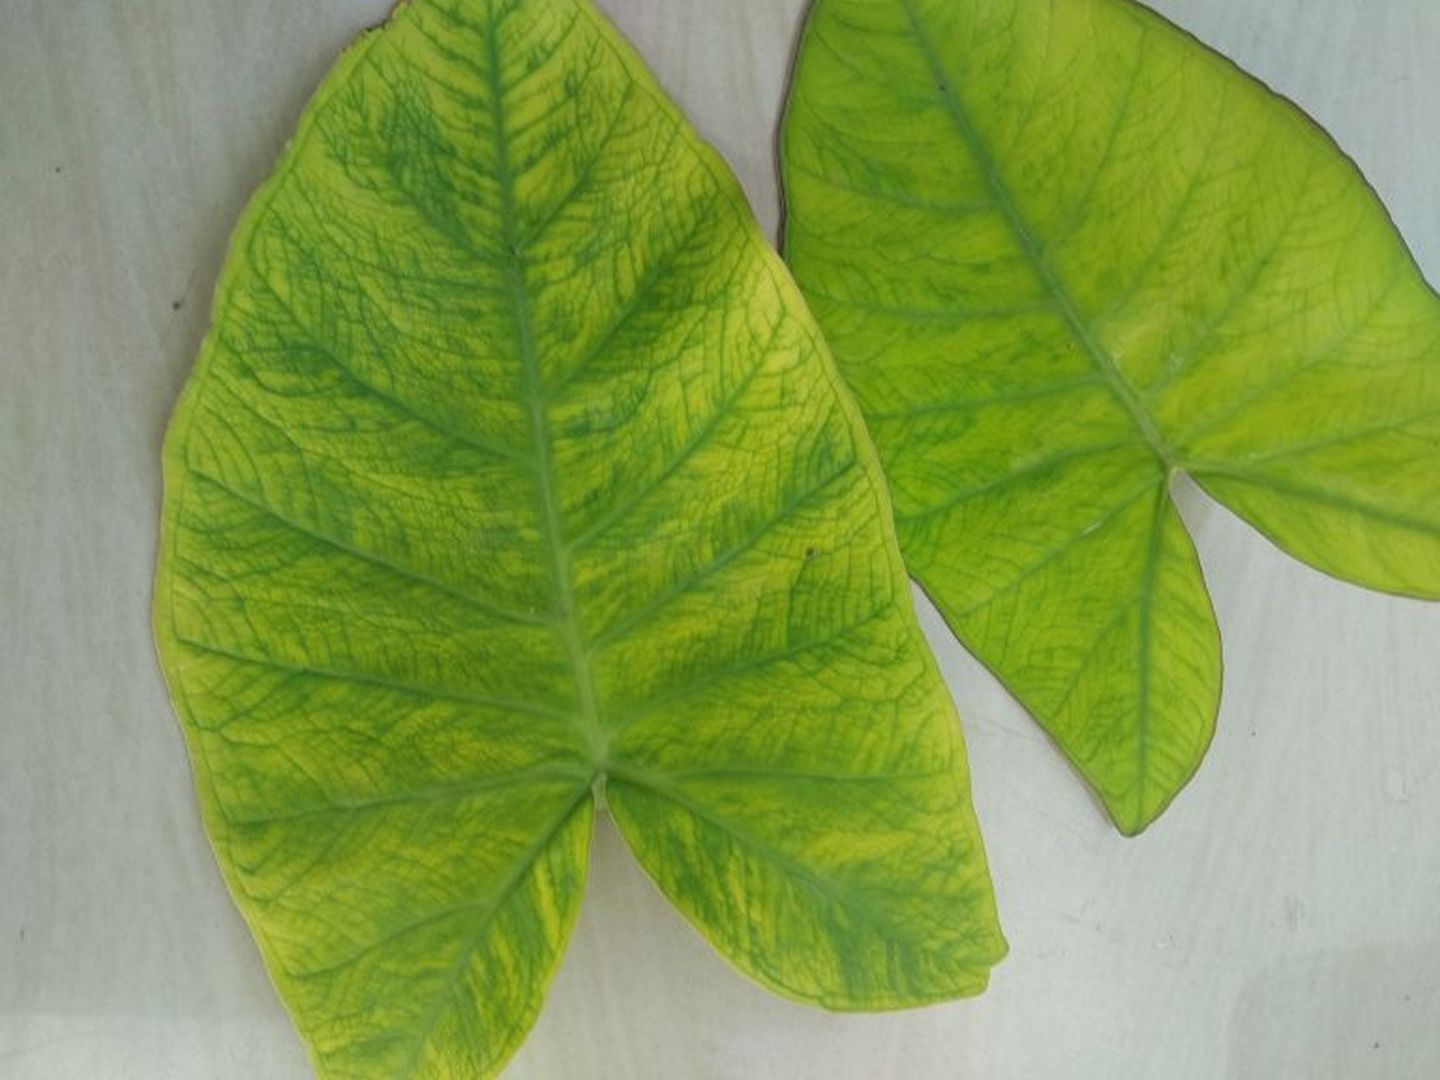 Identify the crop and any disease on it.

taro, mosaic
